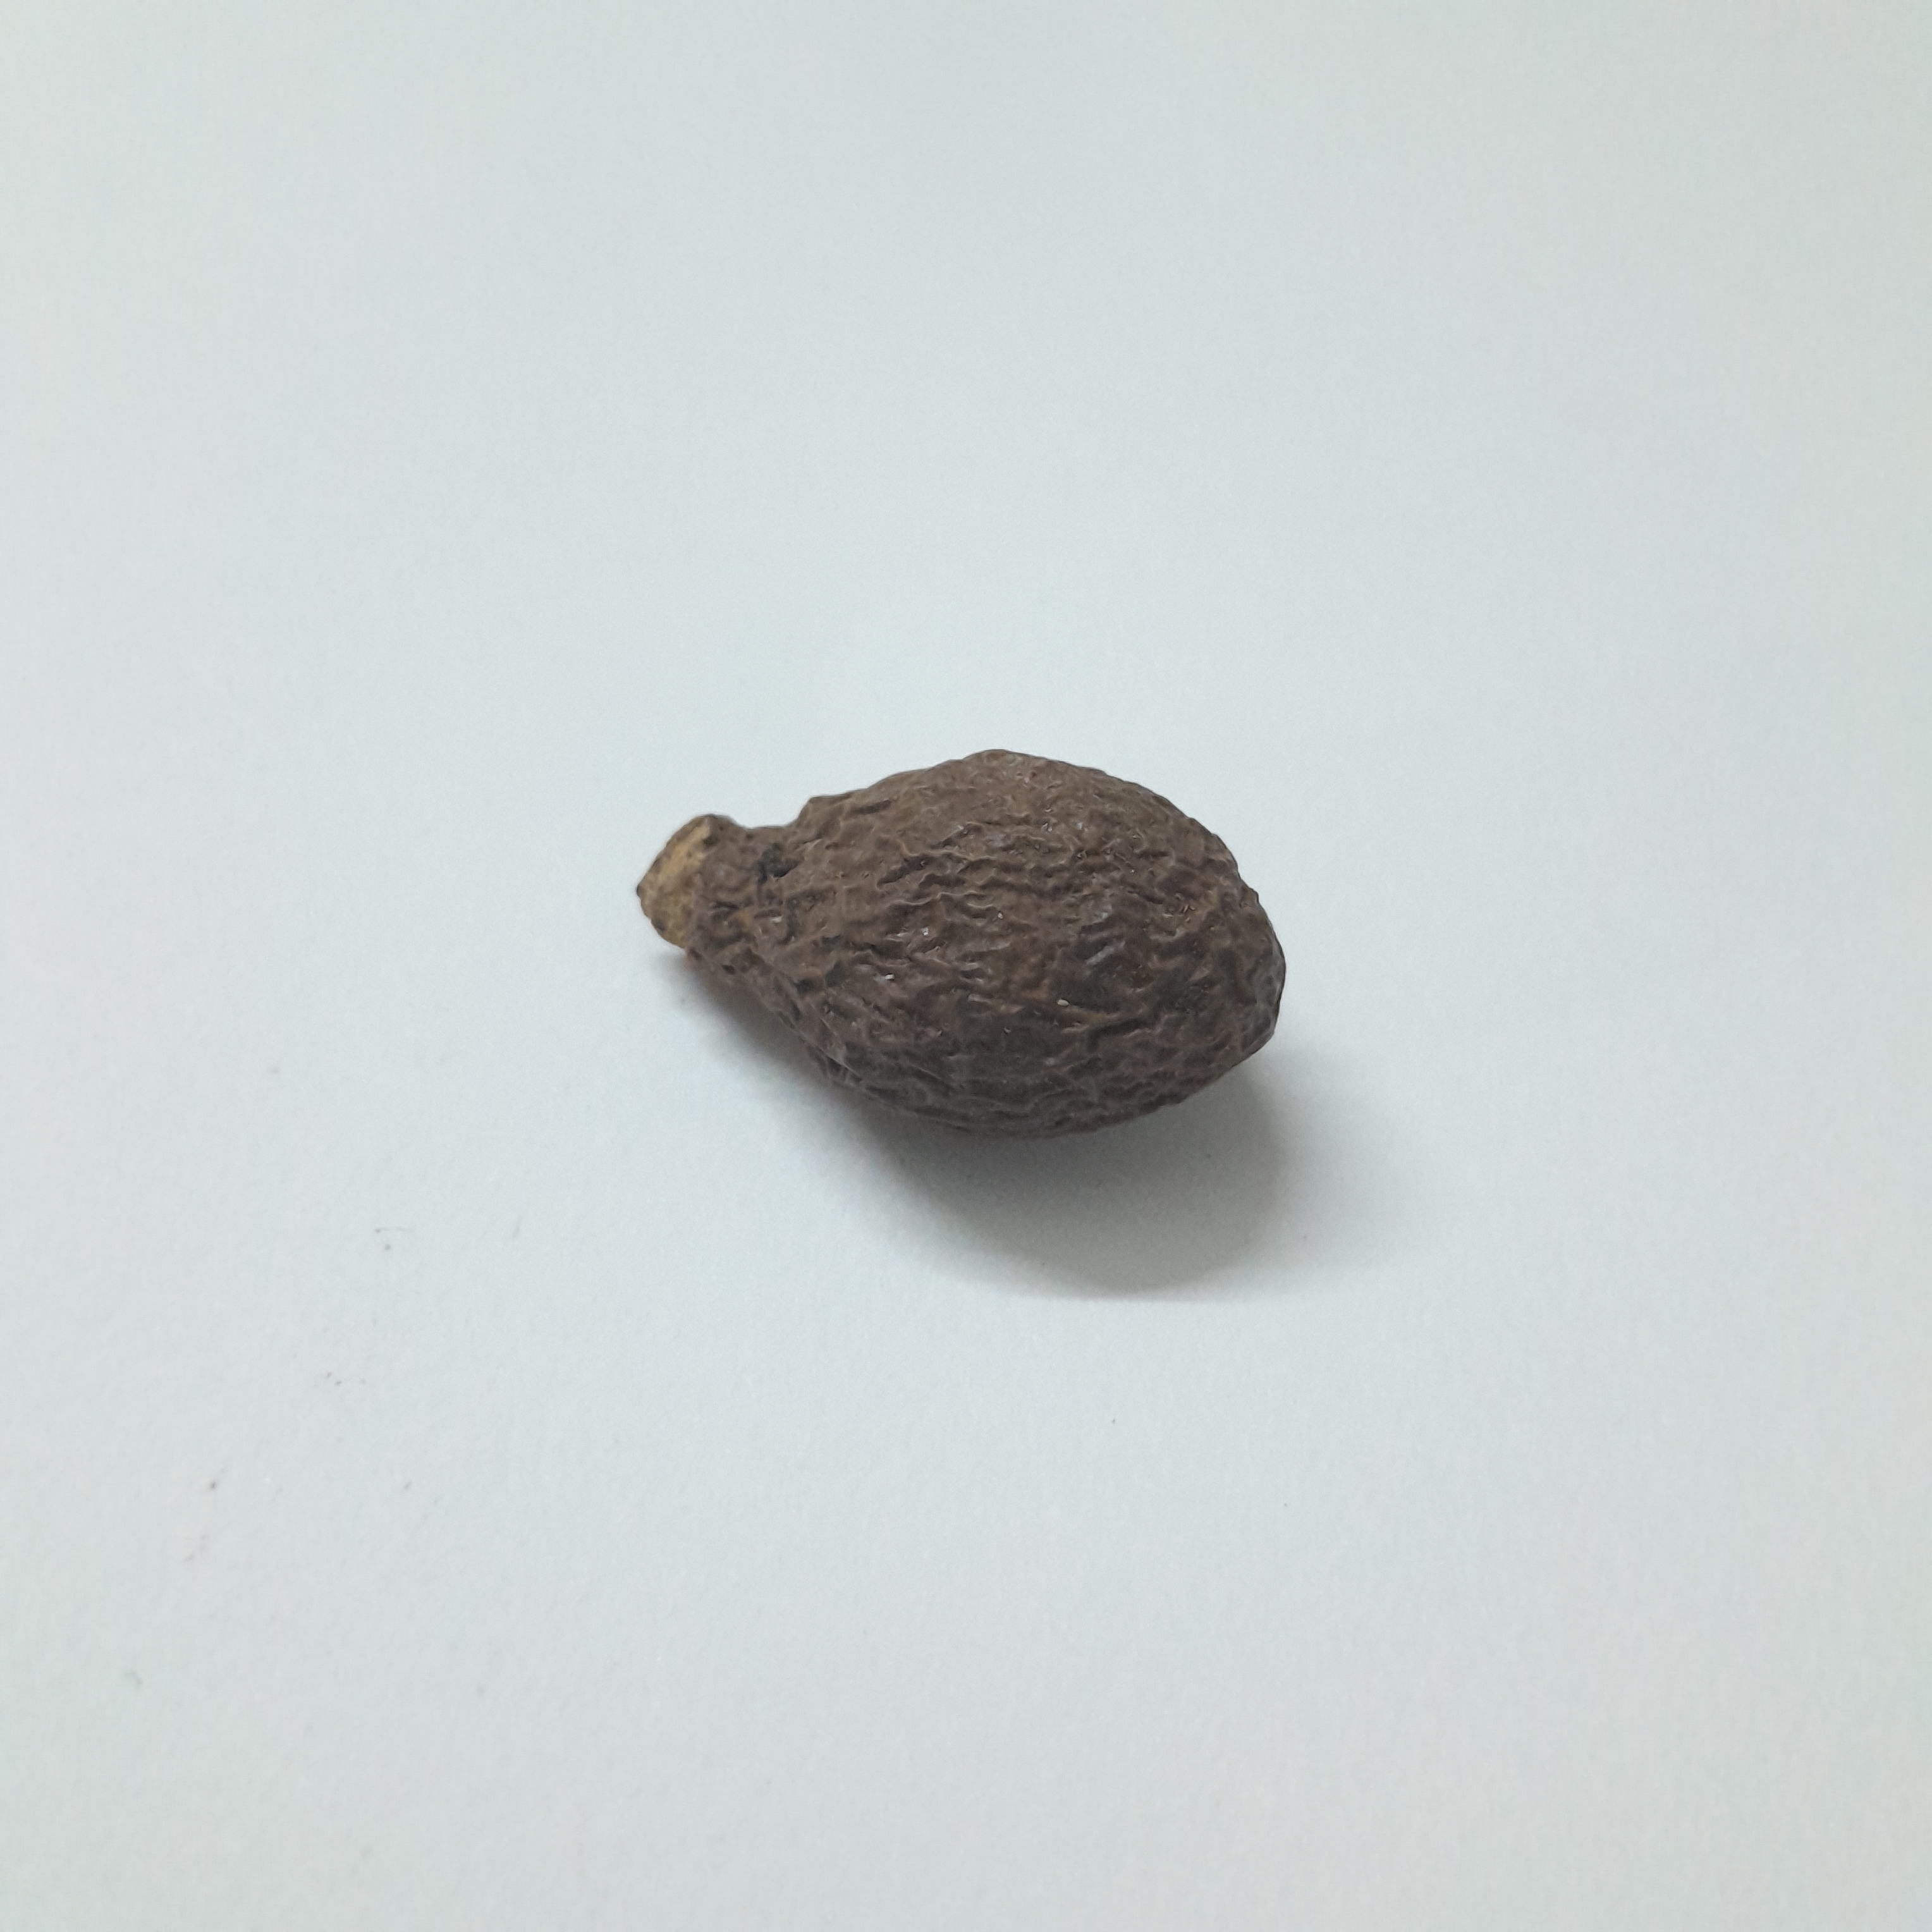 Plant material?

niranjanphal
